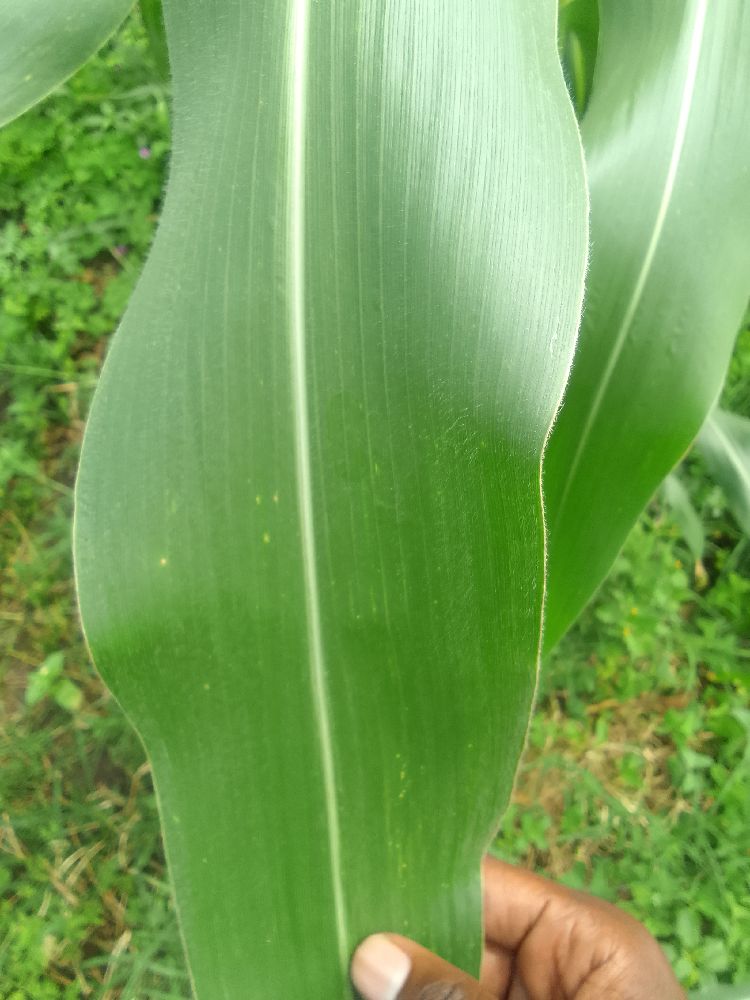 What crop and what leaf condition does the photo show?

maize, healthy
